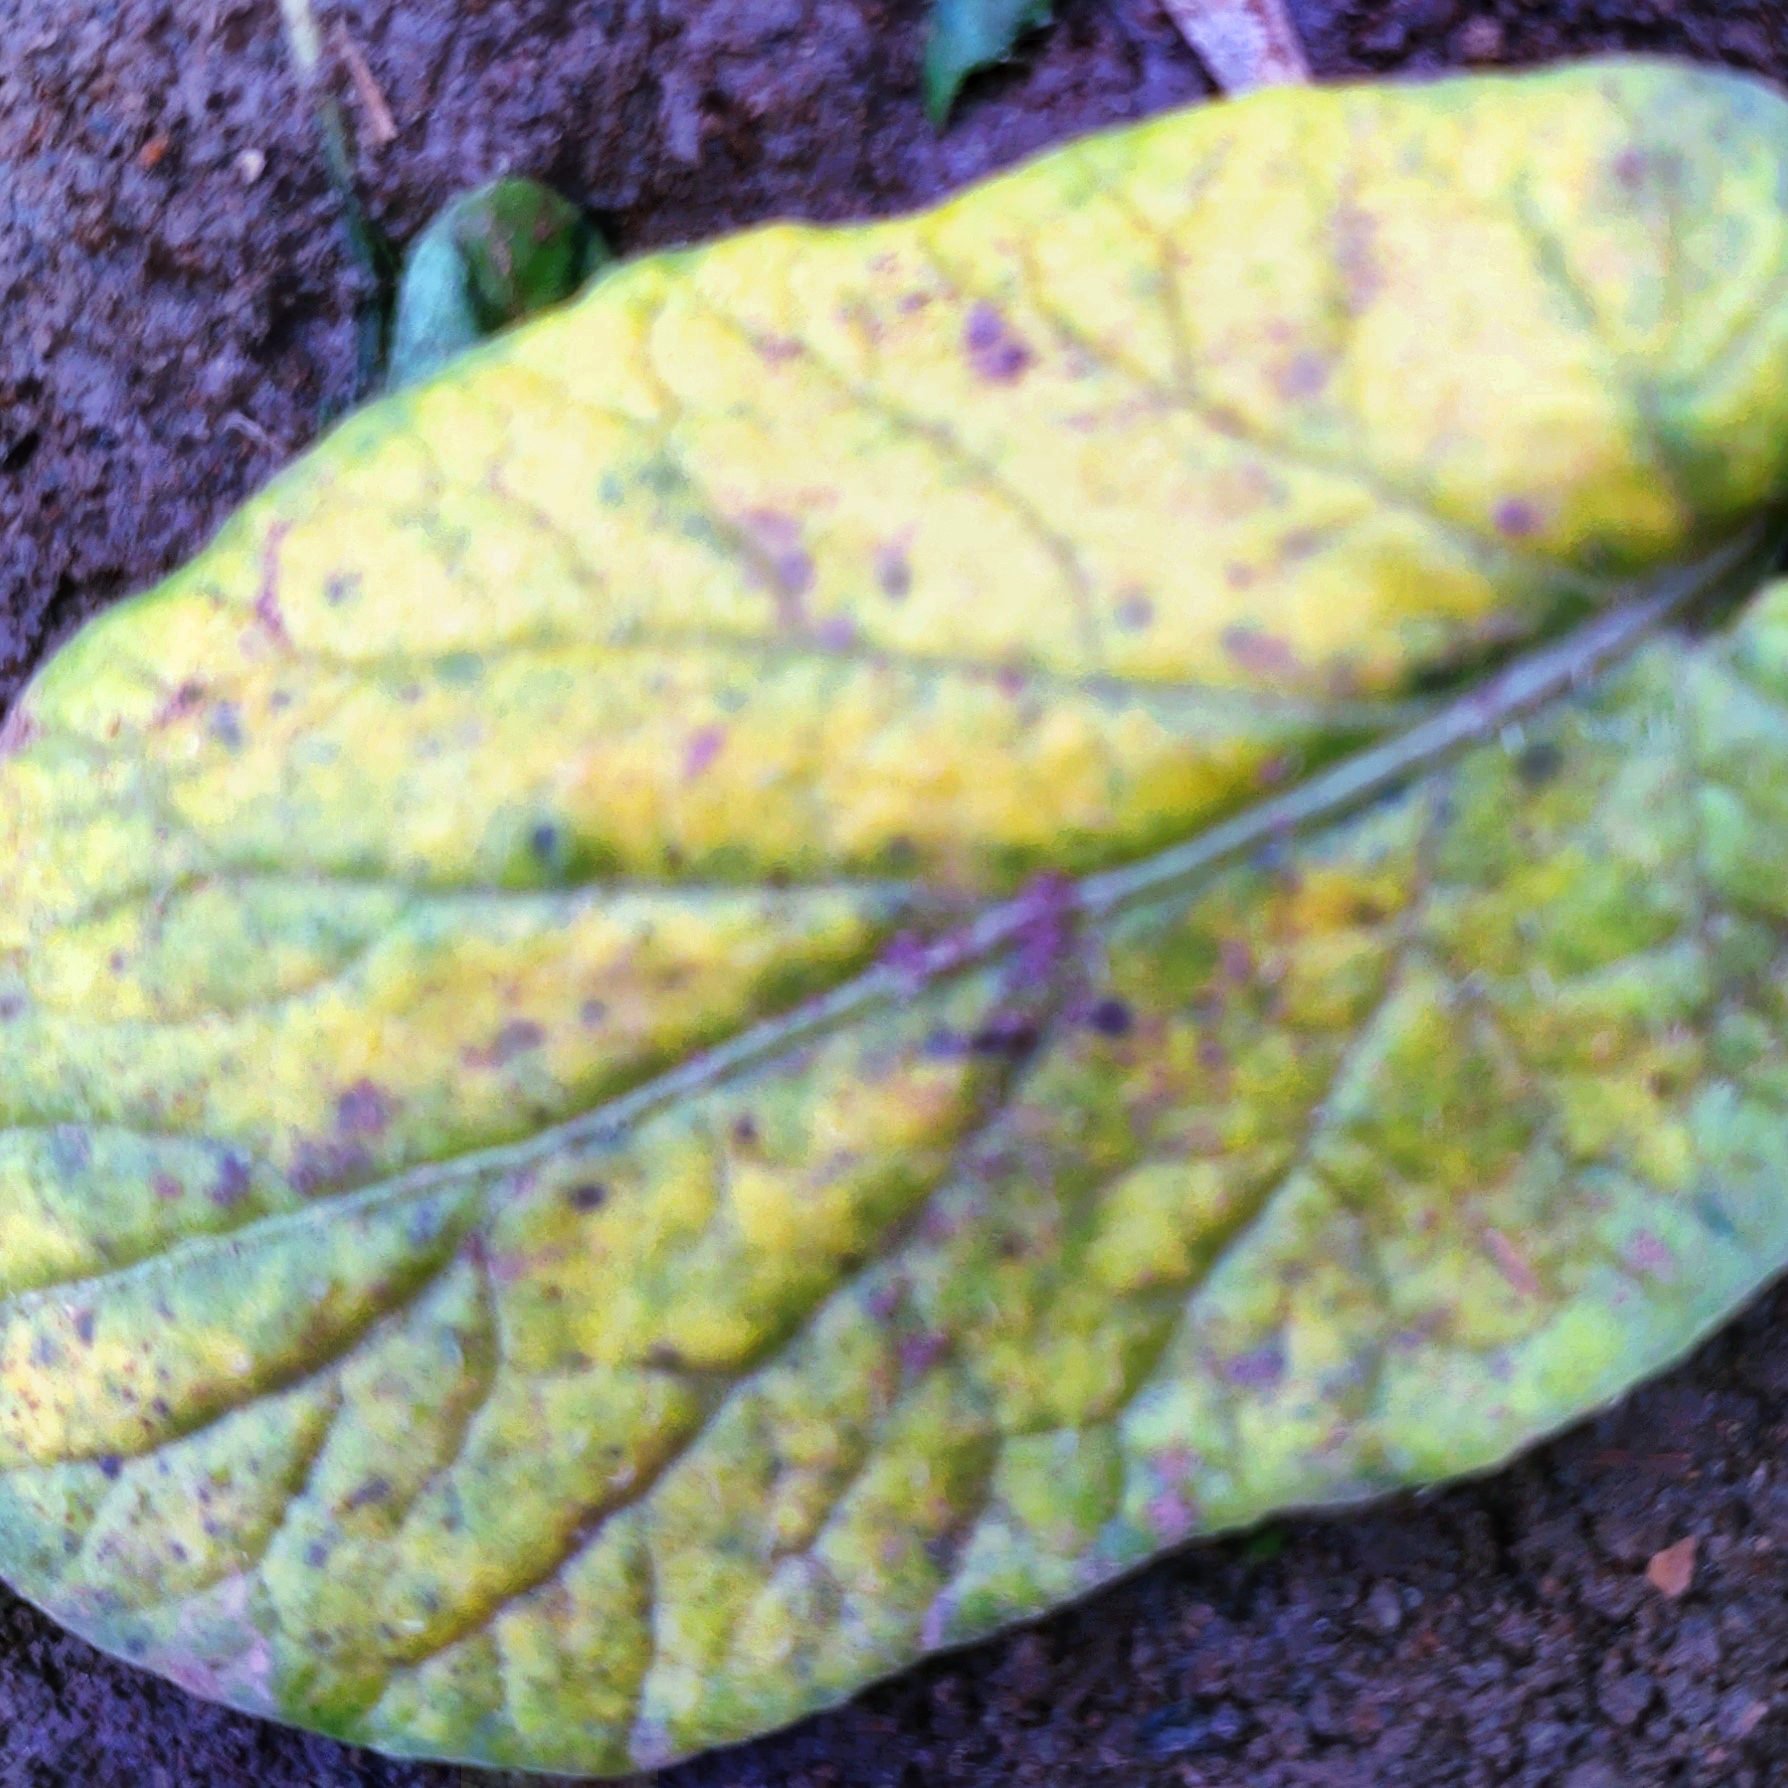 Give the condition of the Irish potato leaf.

late blight
